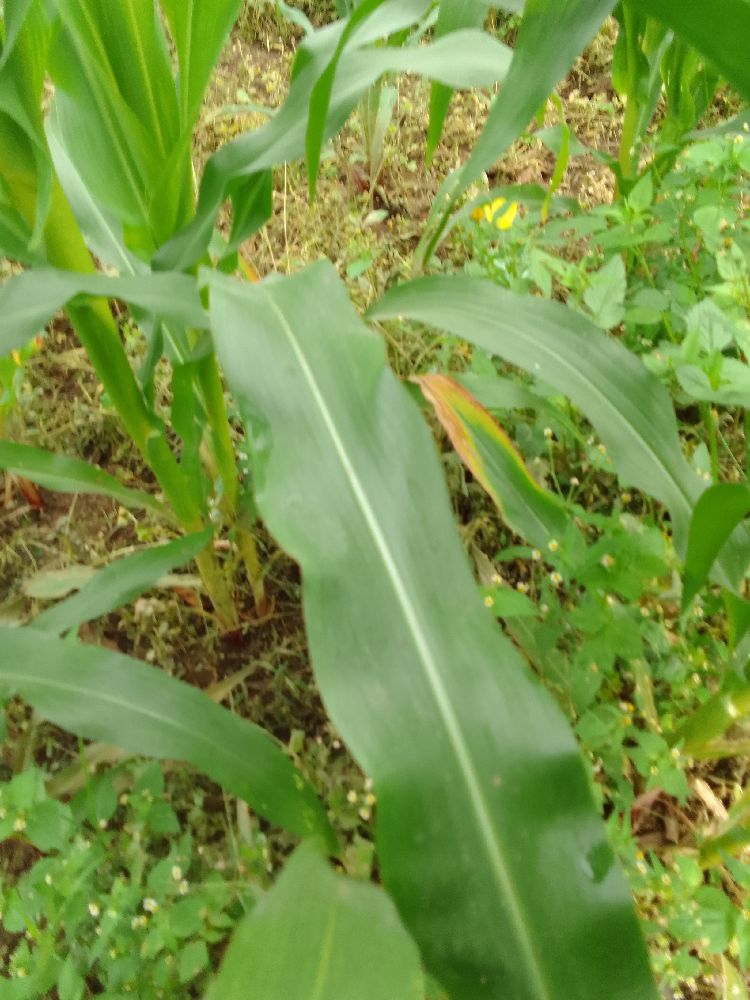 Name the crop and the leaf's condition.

maize, healthy
